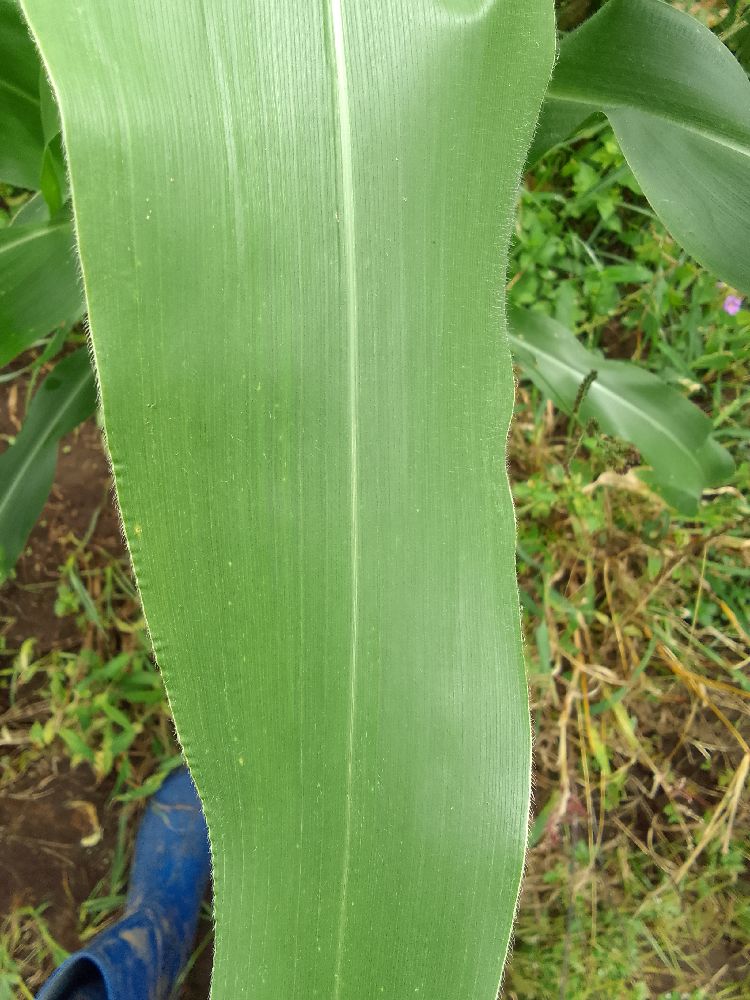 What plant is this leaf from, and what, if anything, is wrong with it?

maize, healthy
